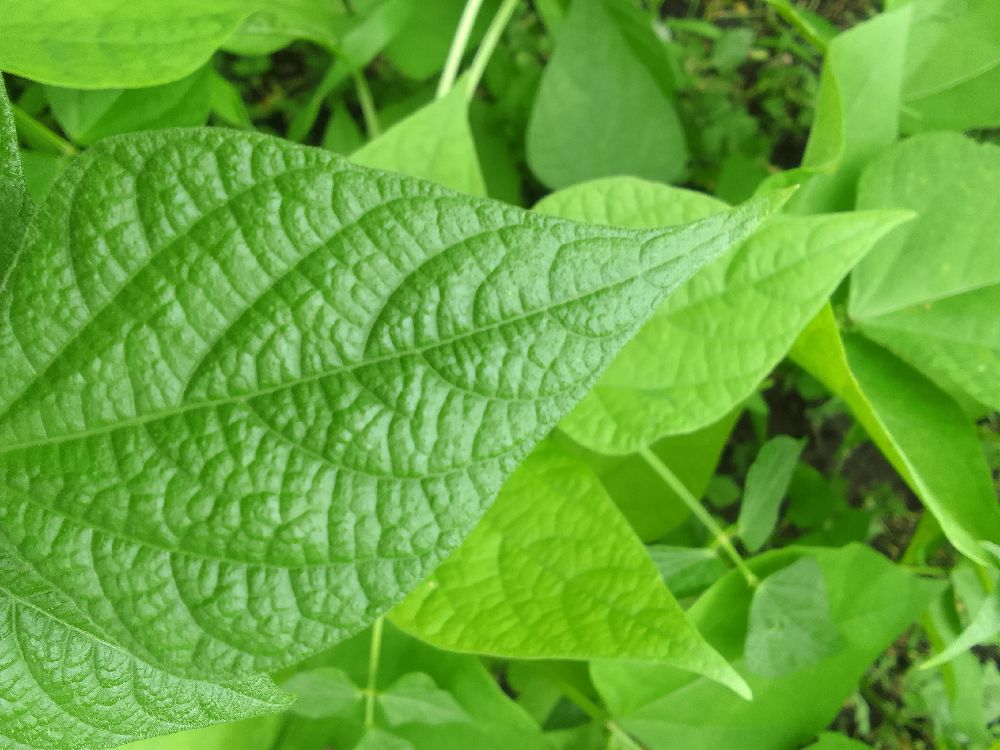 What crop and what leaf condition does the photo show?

common bean, healthy
